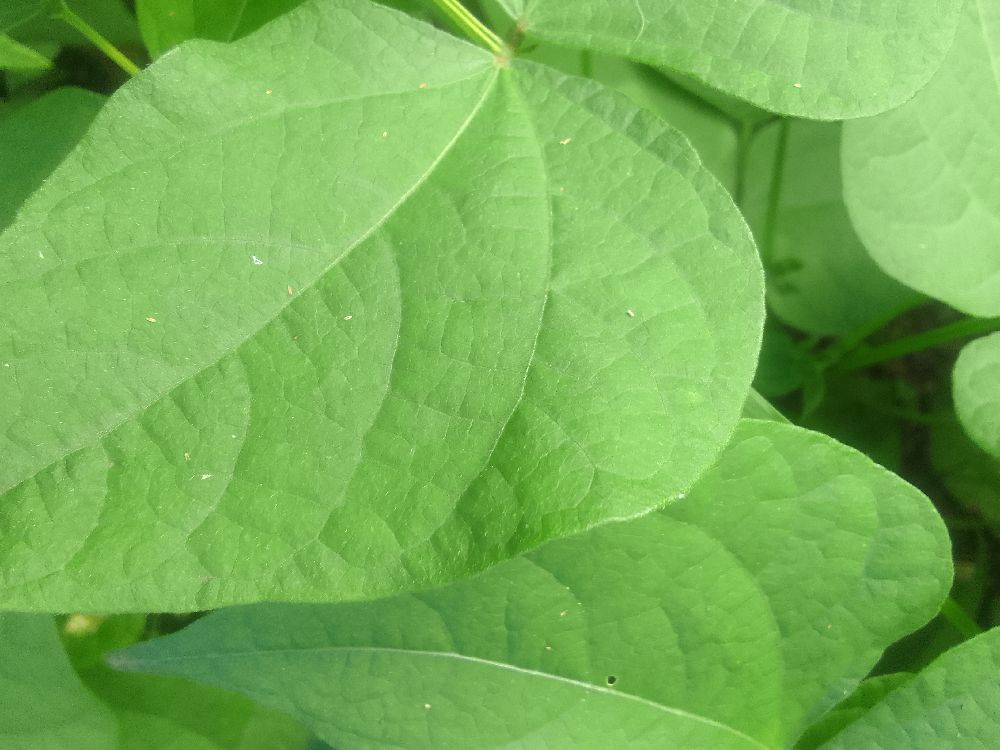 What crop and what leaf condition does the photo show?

common bean, healthy
